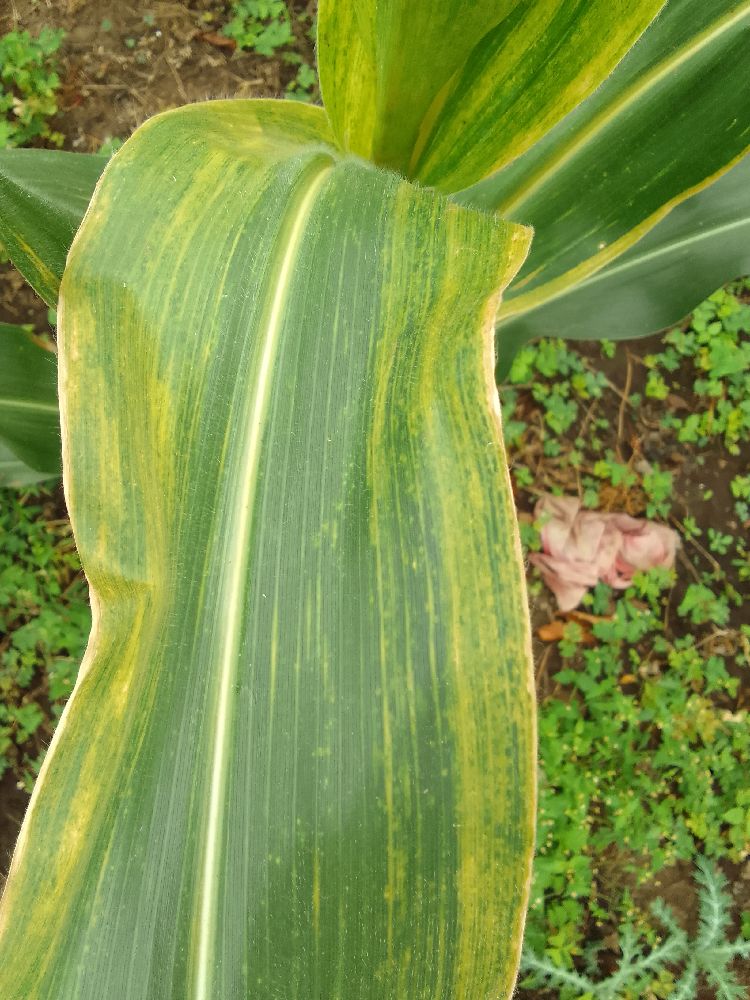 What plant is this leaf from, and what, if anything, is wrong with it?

maize, maize lethal necrosis
